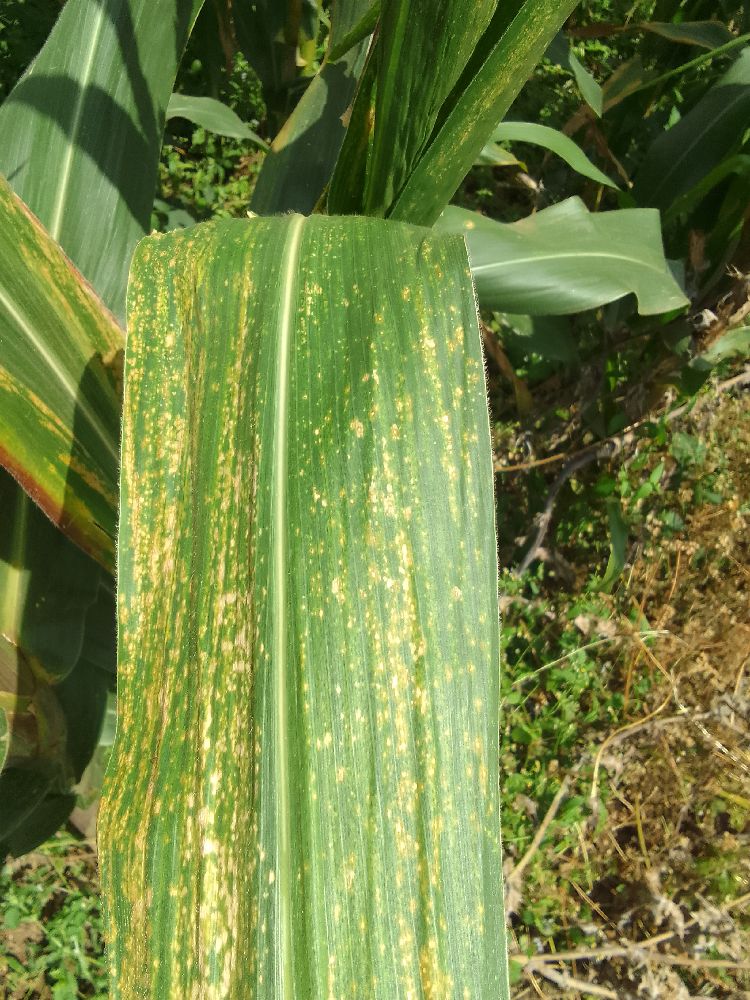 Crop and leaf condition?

maize, maize lethal necrosis
